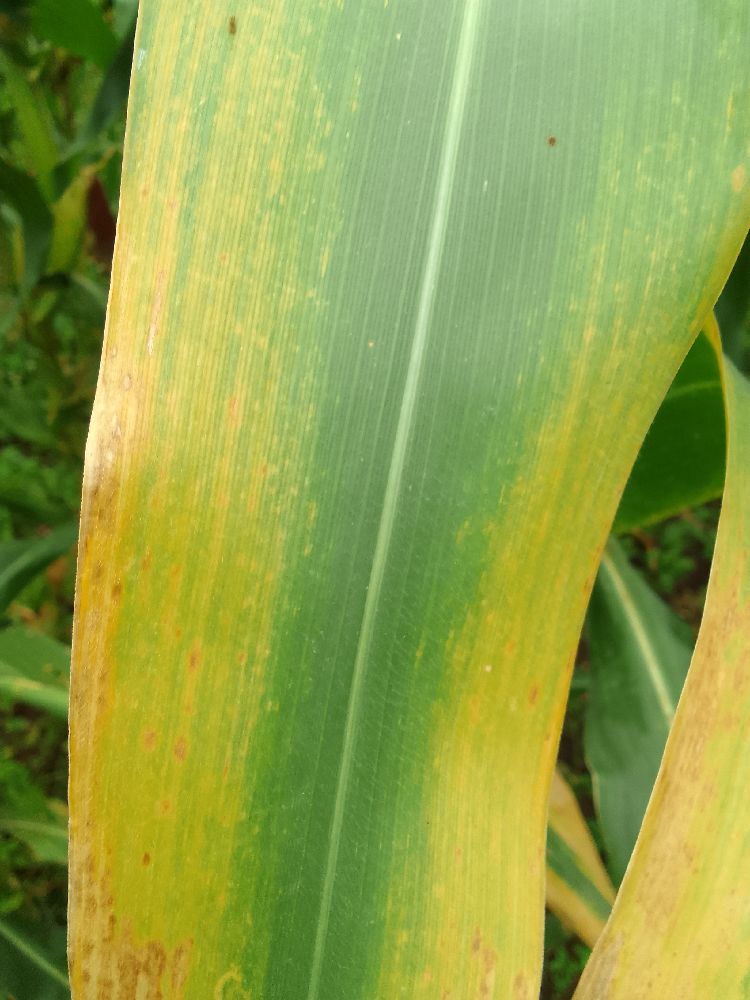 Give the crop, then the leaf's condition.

maize, maize lethal necrosis
